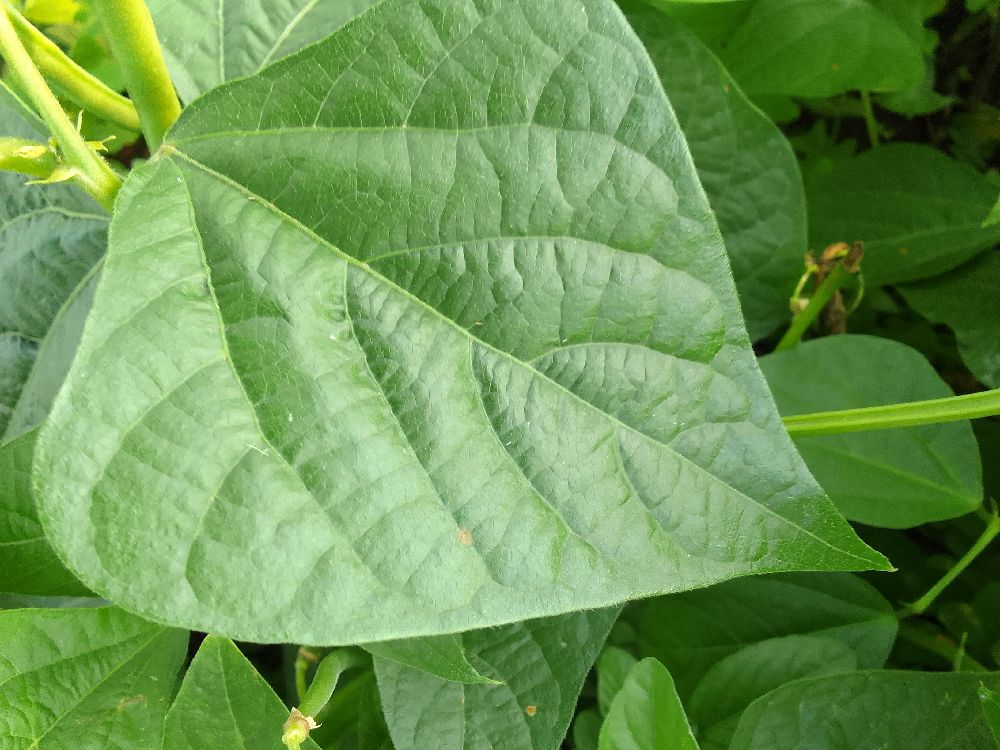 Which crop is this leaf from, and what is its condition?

common bean, healthy
